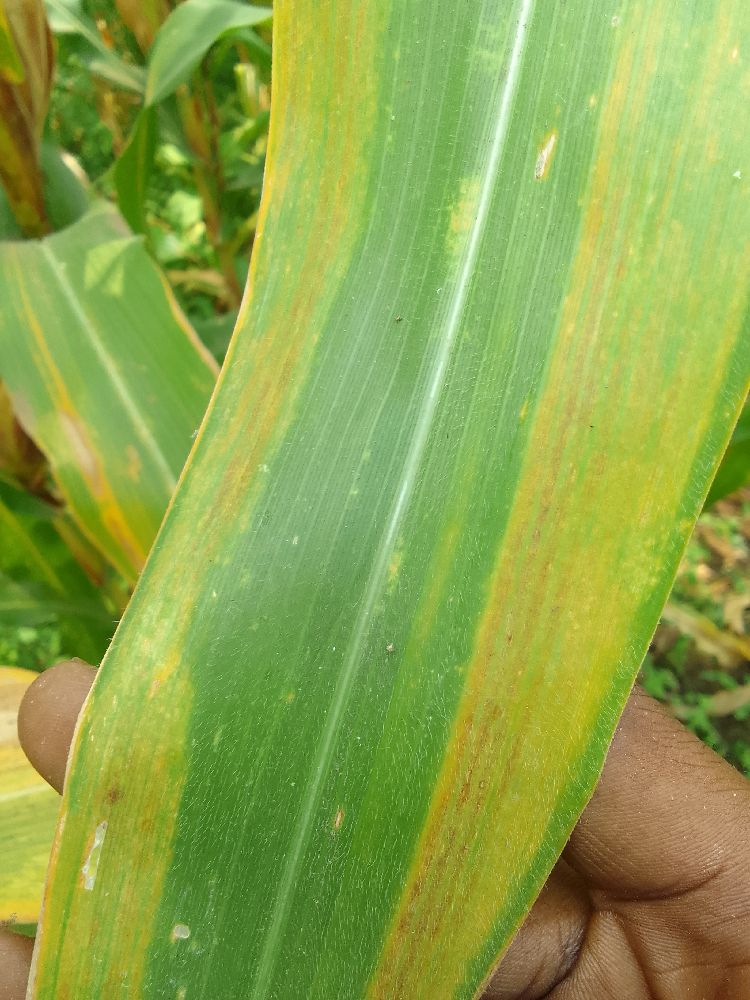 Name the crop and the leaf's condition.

maize, maize lethal necrosis
